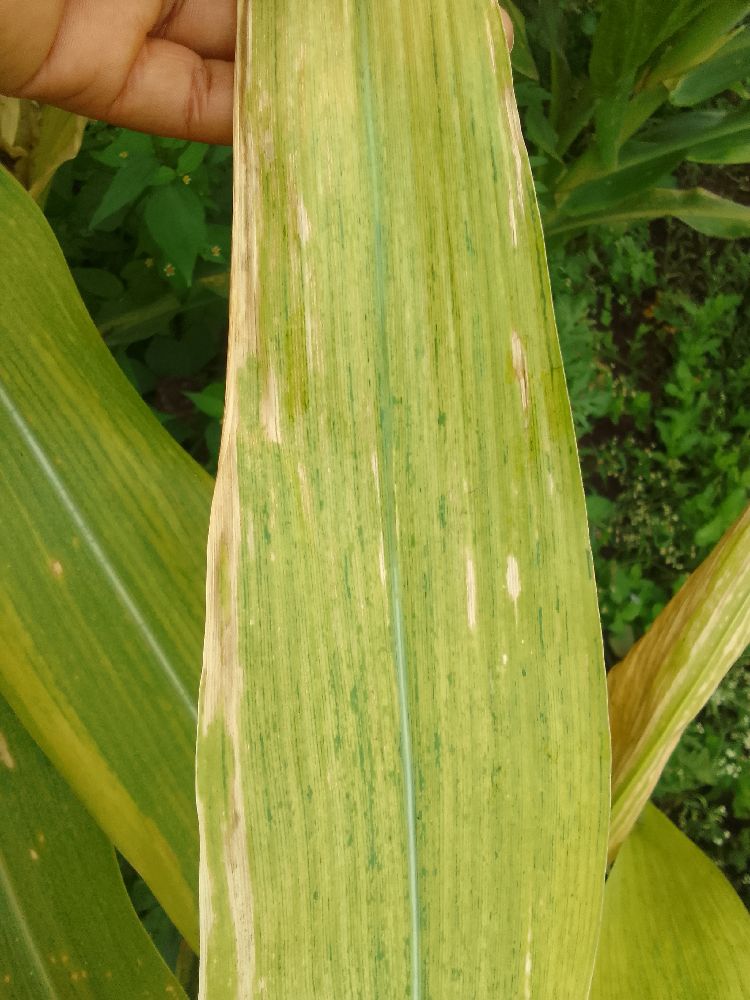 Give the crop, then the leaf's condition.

maize, maize lethal necrosis
